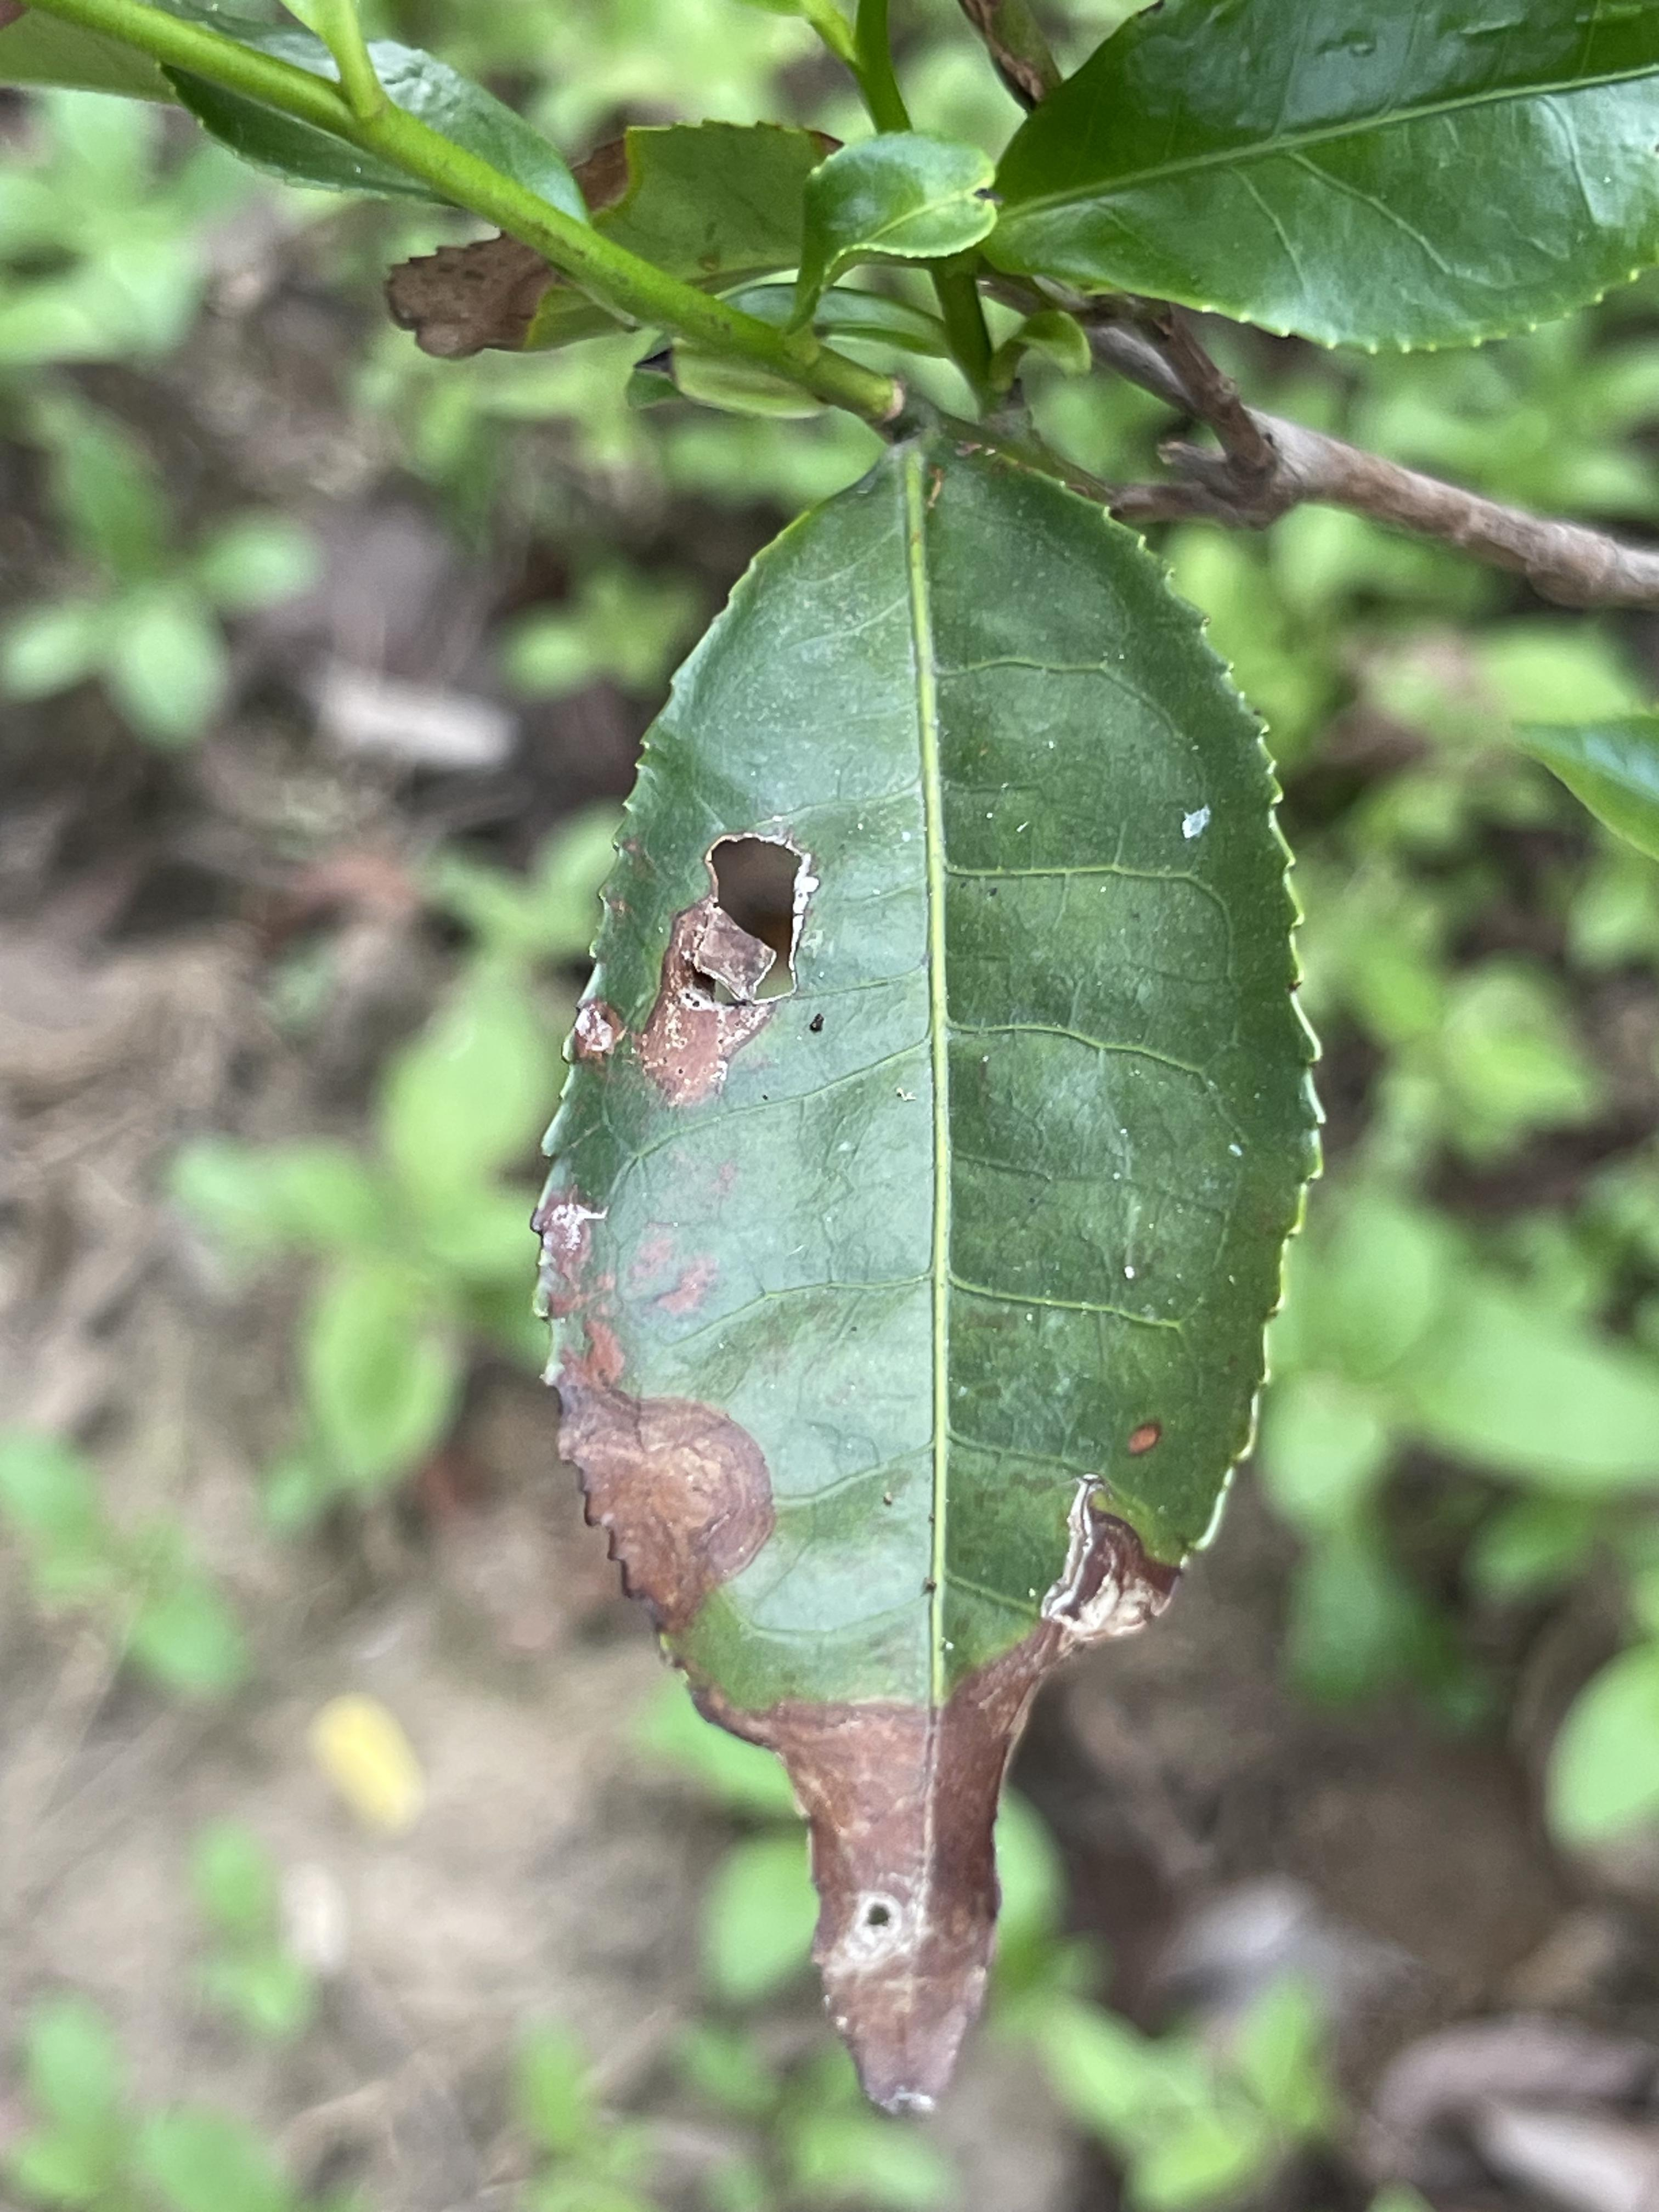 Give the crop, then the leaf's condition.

tea, blight
